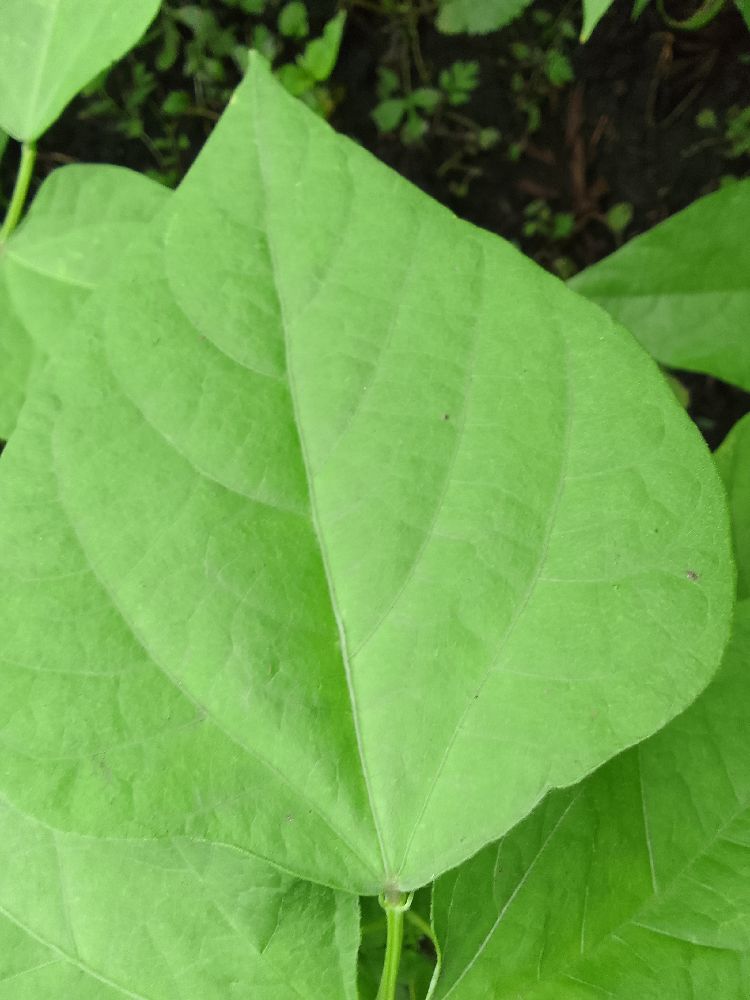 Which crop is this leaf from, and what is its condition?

common bean, healthy
